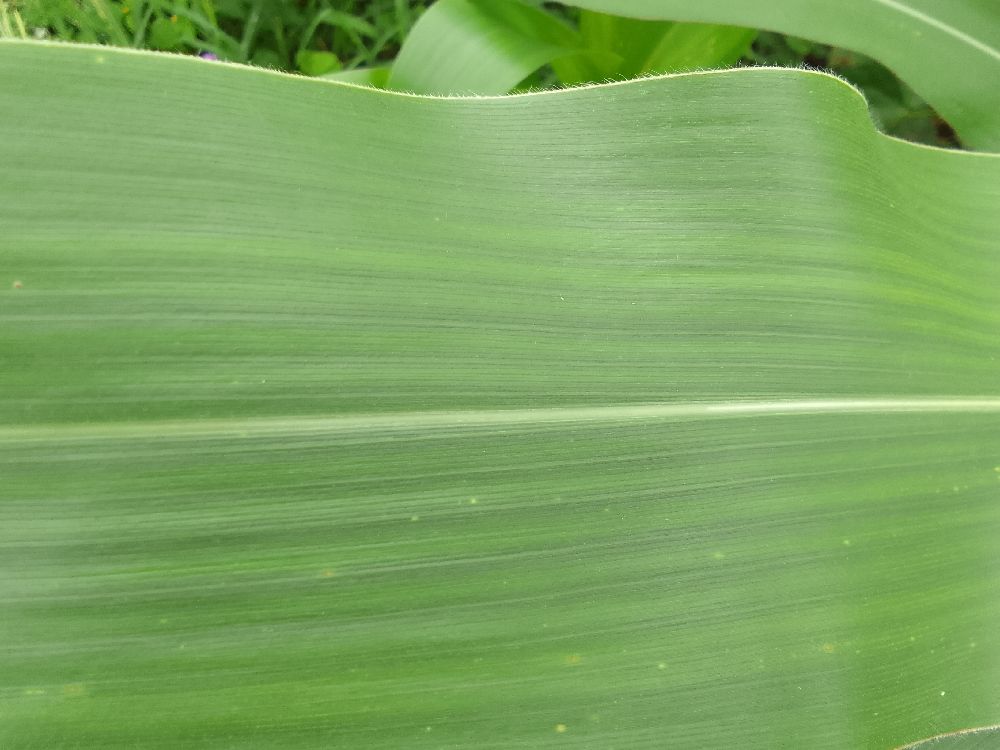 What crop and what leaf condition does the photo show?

maize, healthy
